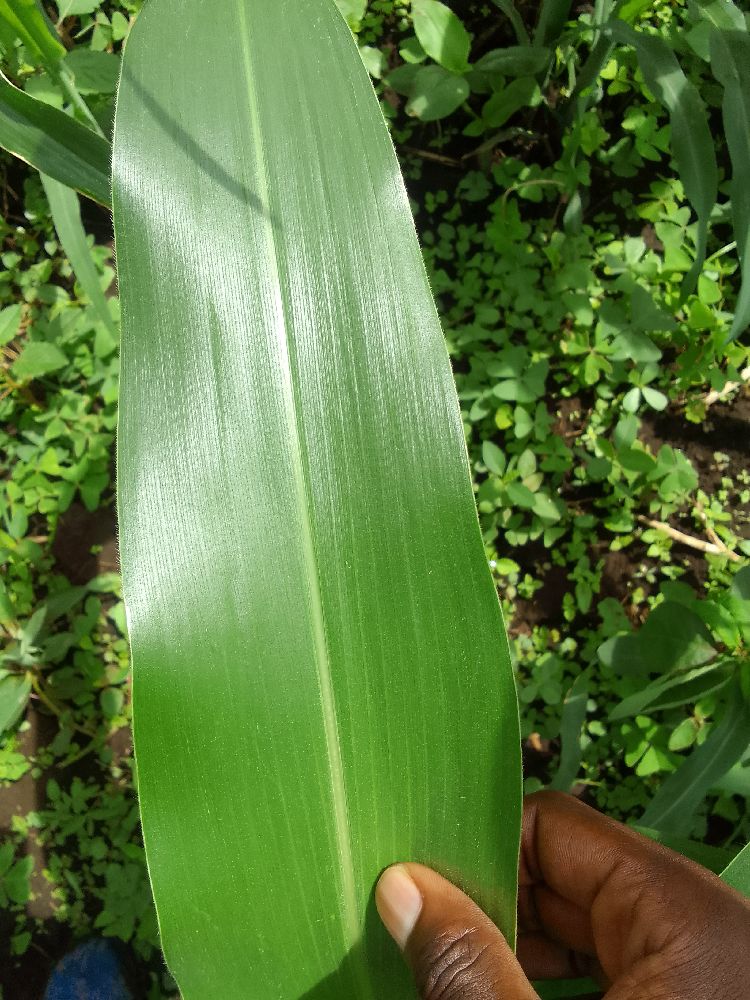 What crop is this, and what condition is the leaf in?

maize, healthy
